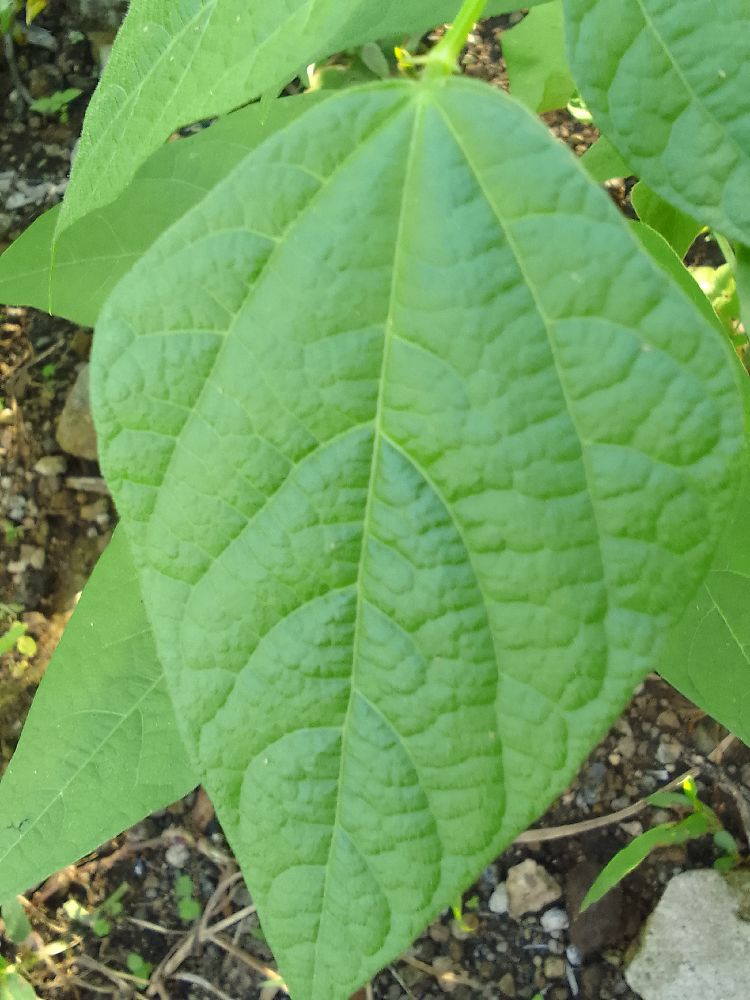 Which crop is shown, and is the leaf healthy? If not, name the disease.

common bean, healthy
